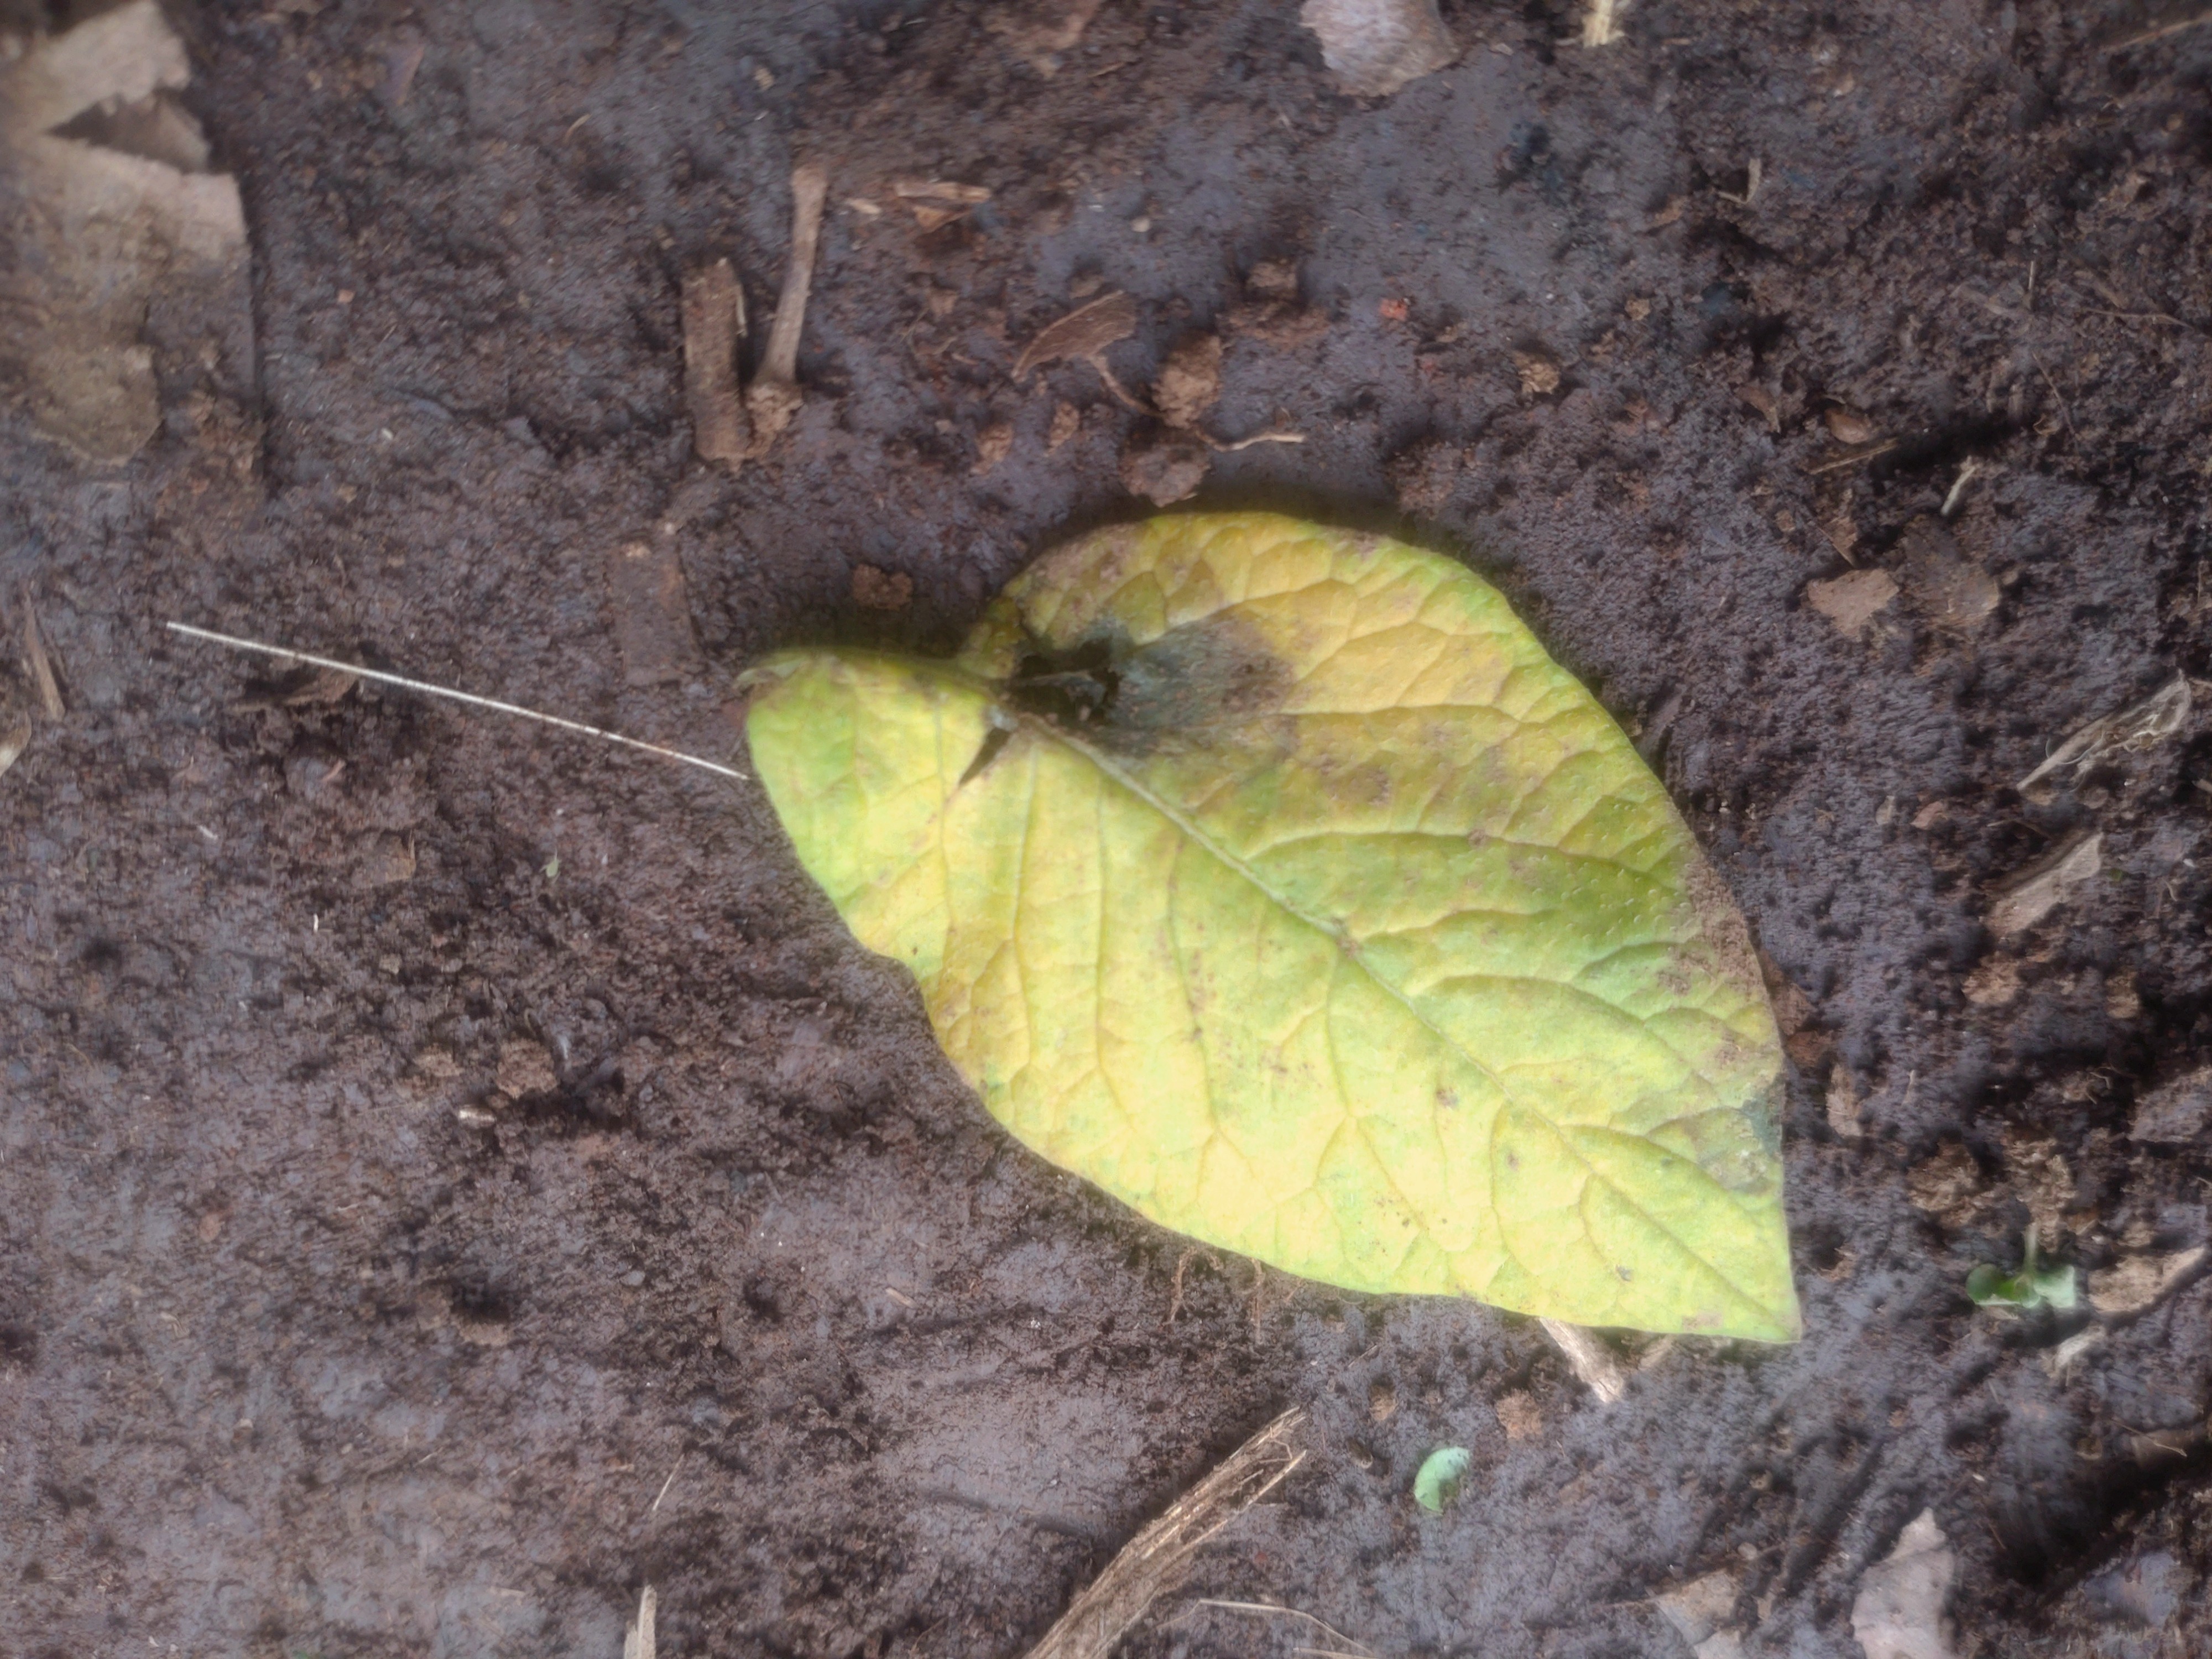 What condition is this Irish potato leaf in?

late blight
